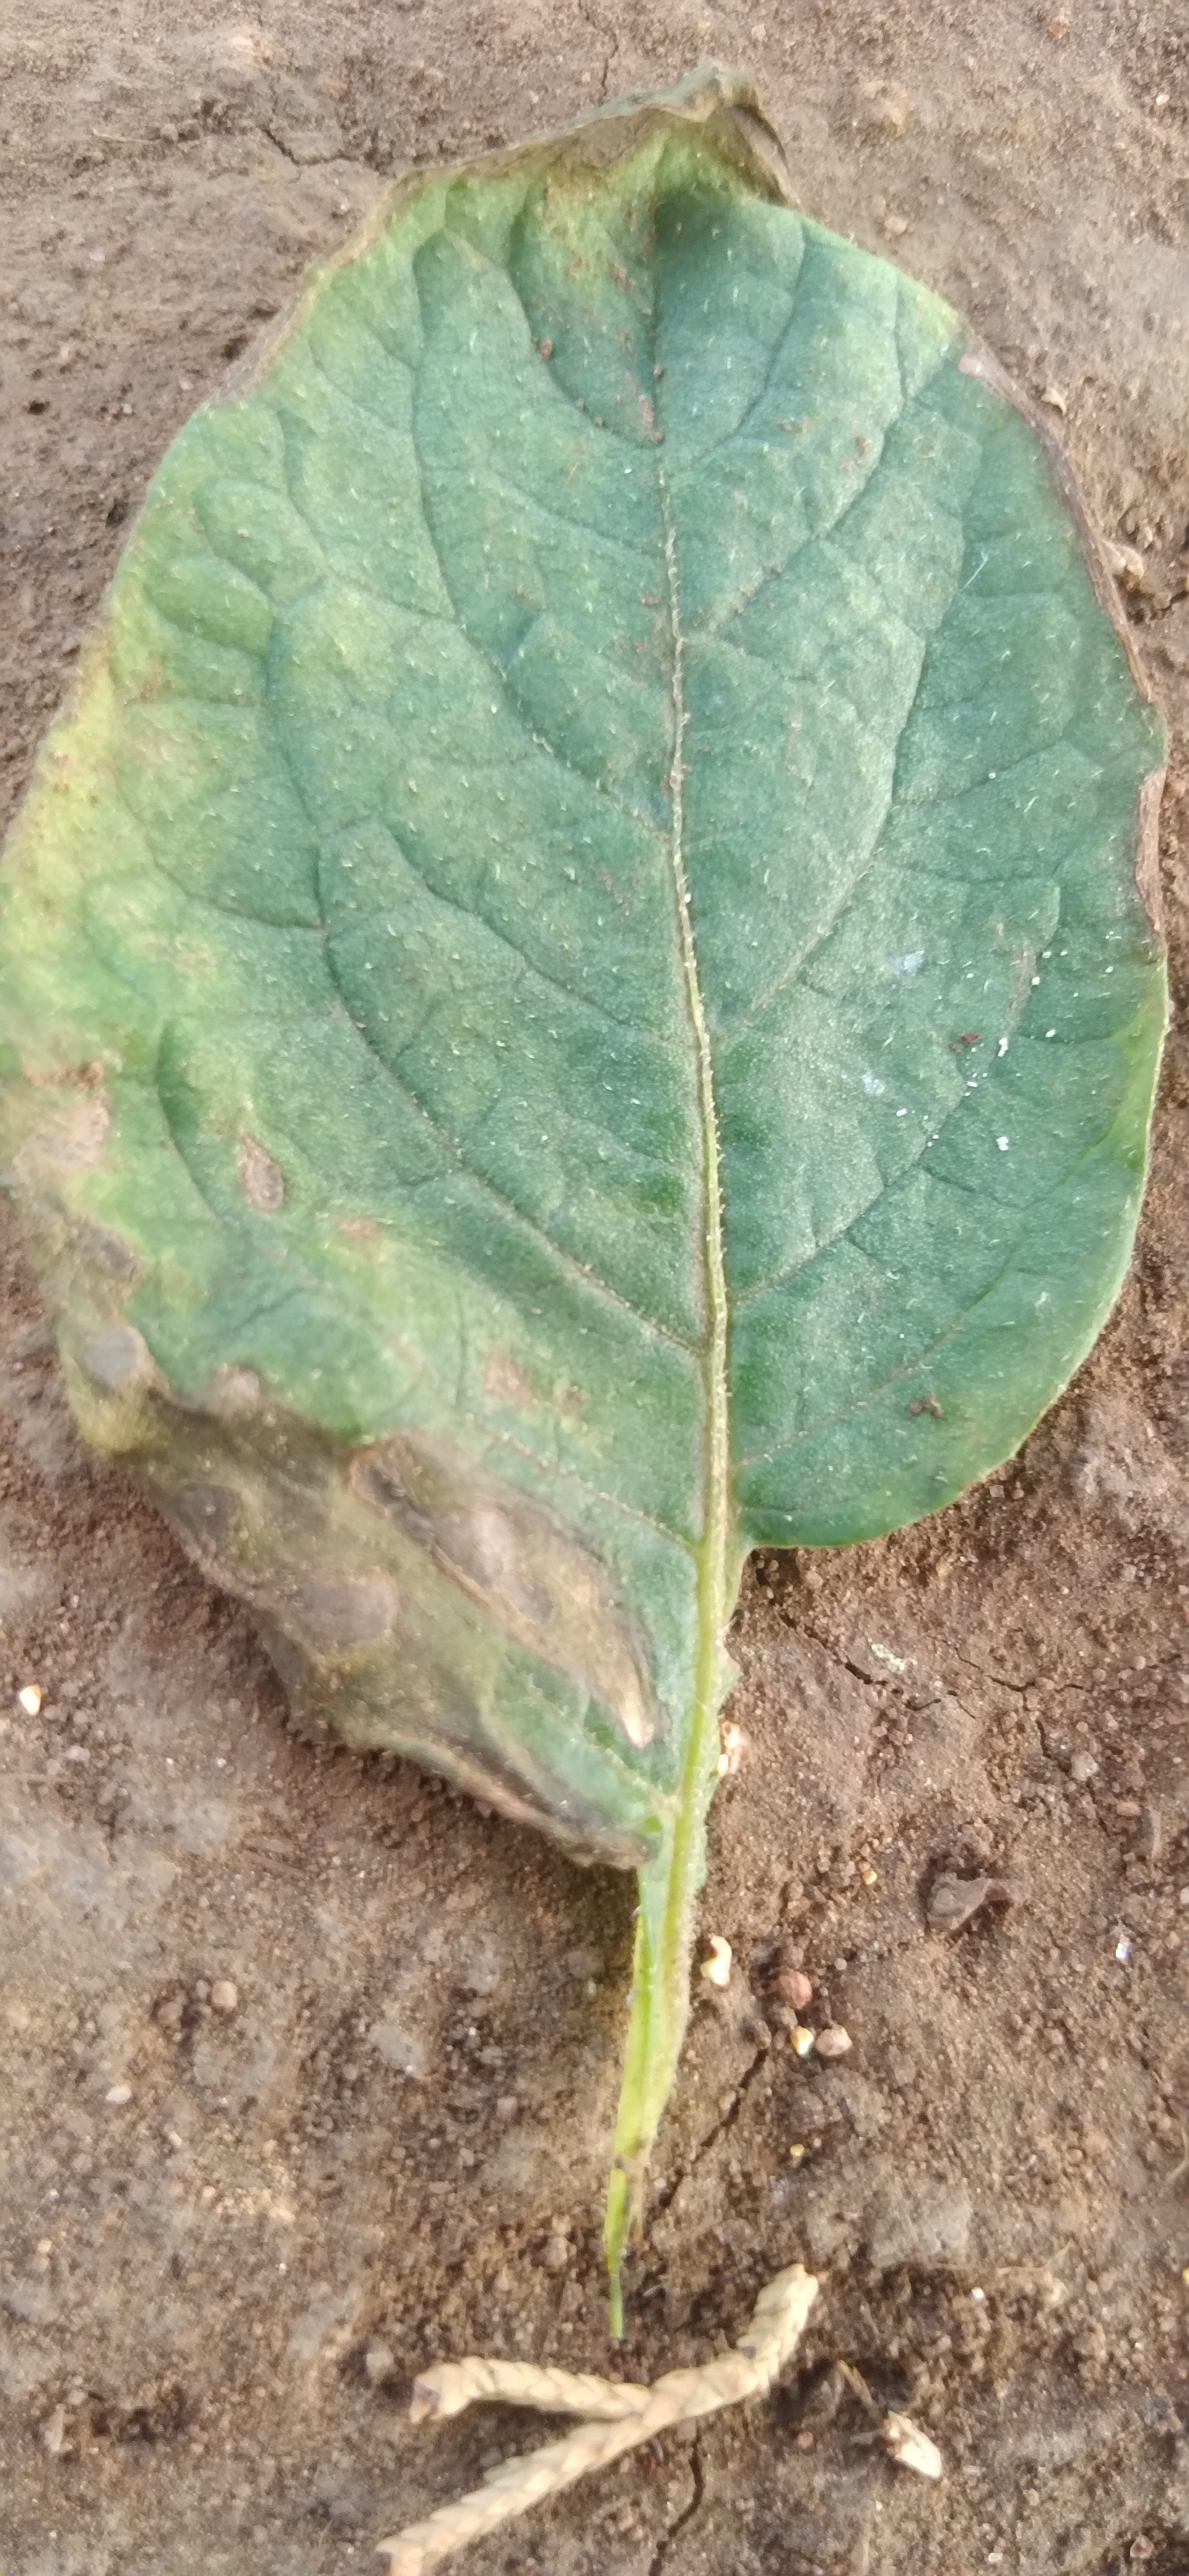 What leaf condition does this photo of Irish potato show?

early blight
